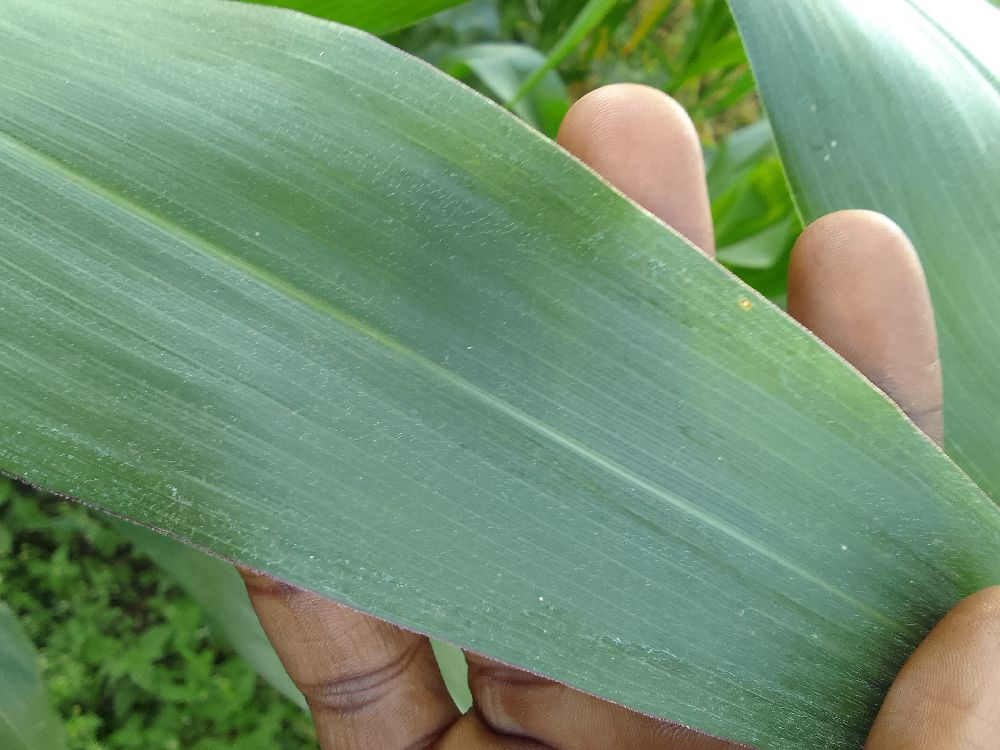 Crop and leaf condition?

maize, healthy
